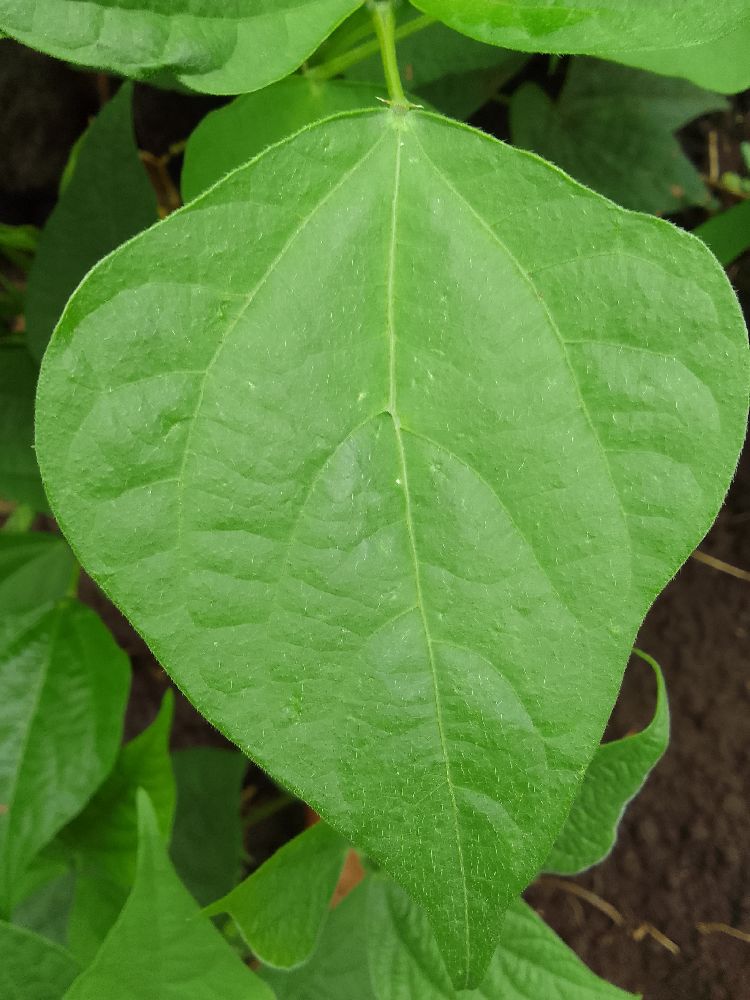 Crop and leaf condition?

common bean, healthy
